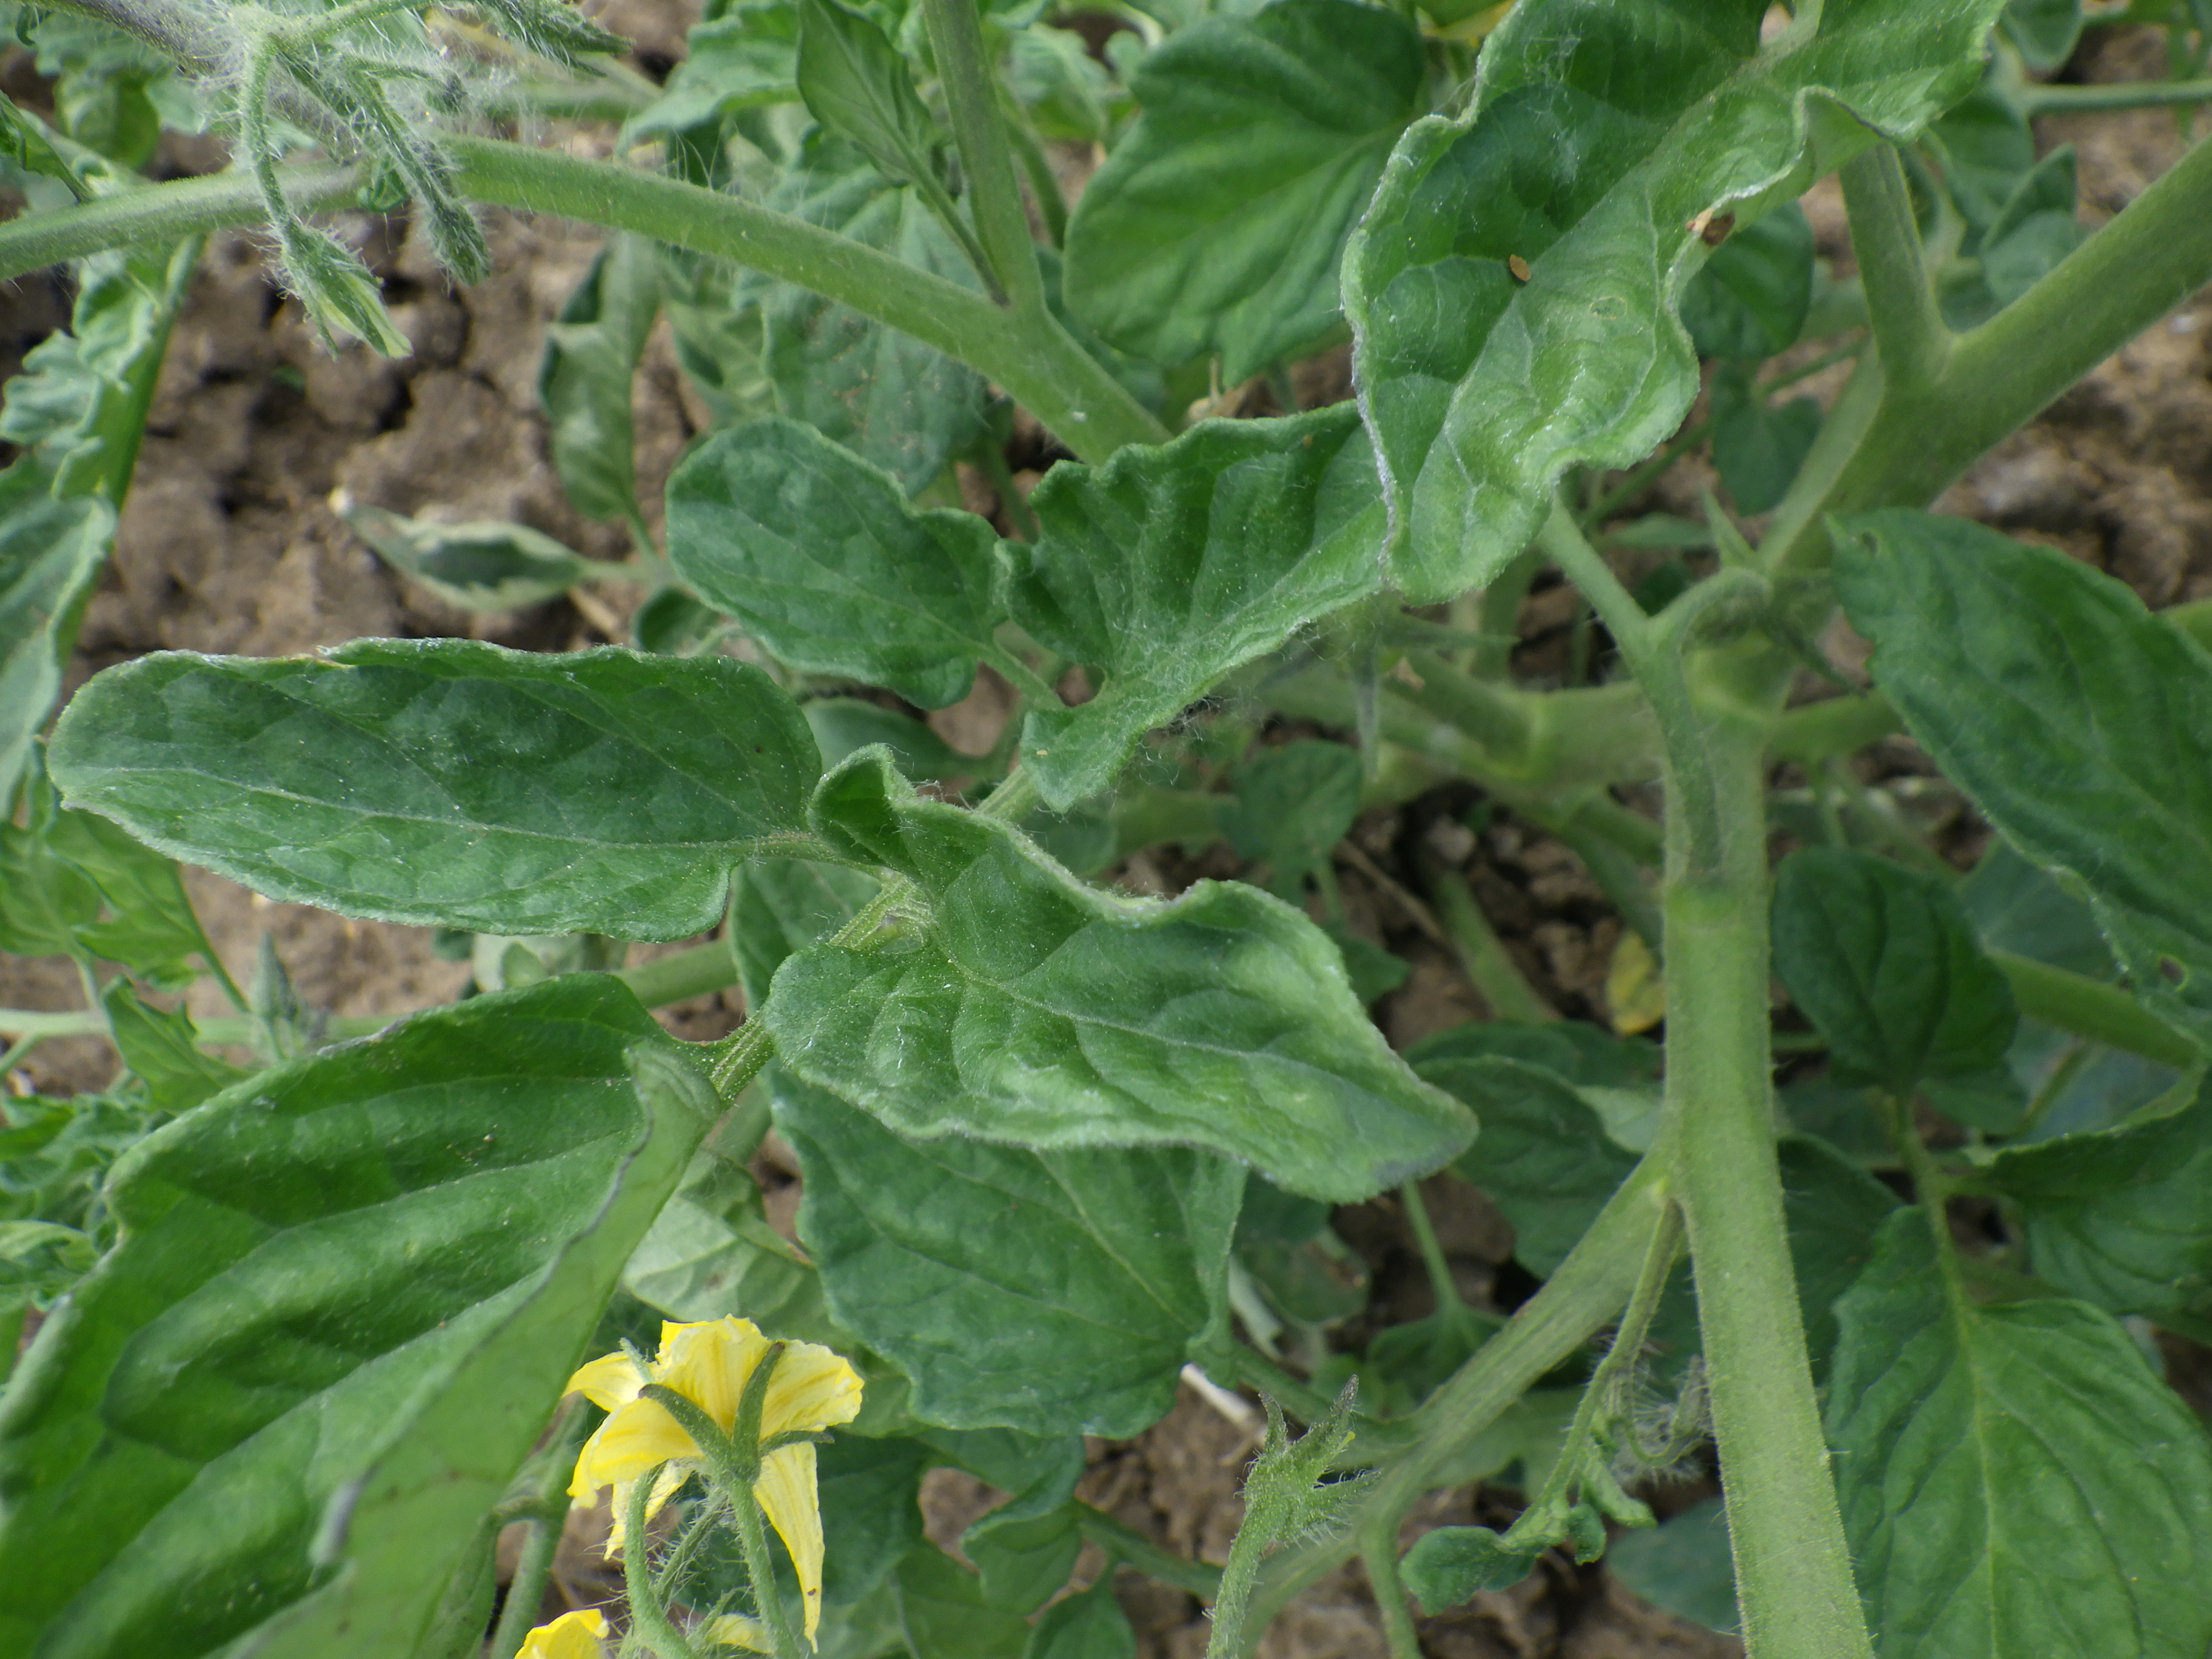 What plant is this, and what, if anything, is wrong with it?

tomato, healthy
